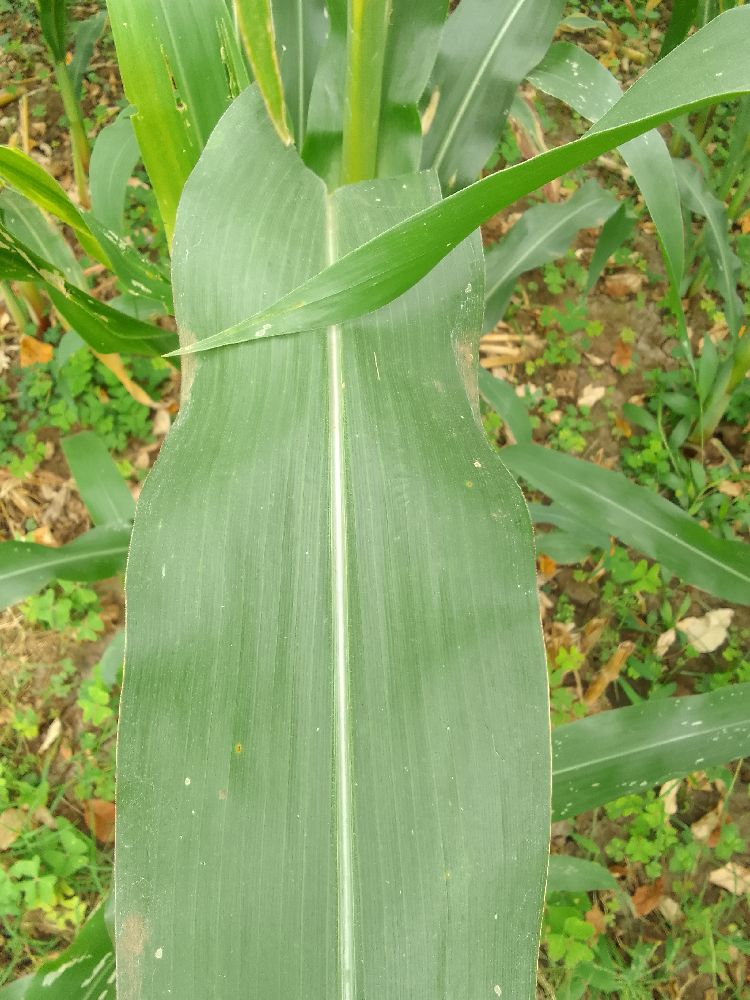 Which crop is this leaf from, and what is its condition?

maize, healthy
